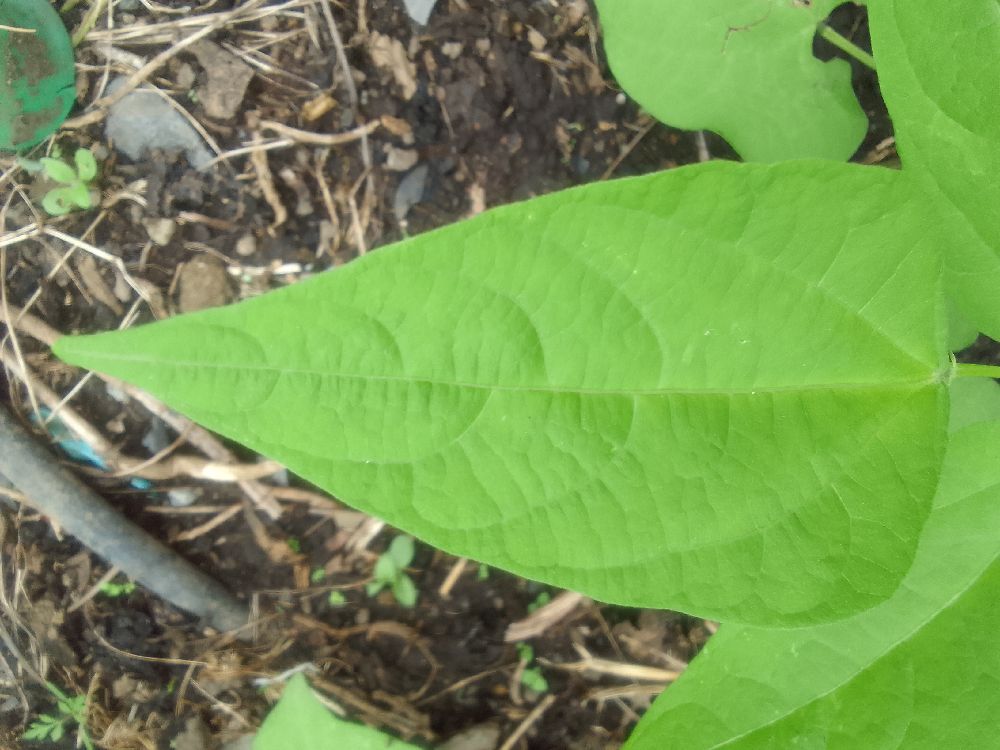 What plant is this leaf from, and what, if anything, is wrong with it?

common bean, healthy
